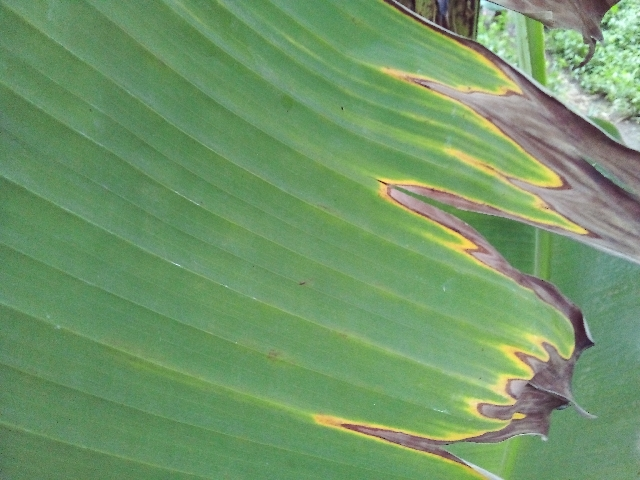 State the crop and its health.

banana, fusarium wilt race 1
